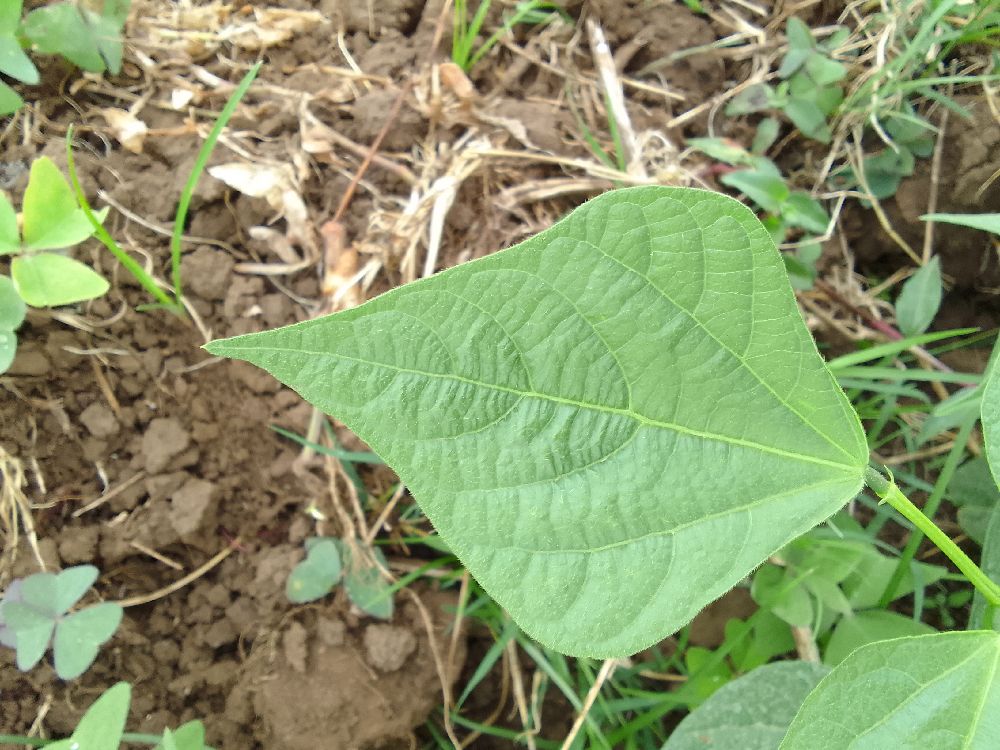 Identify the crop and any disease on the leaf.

common bean, healthy
